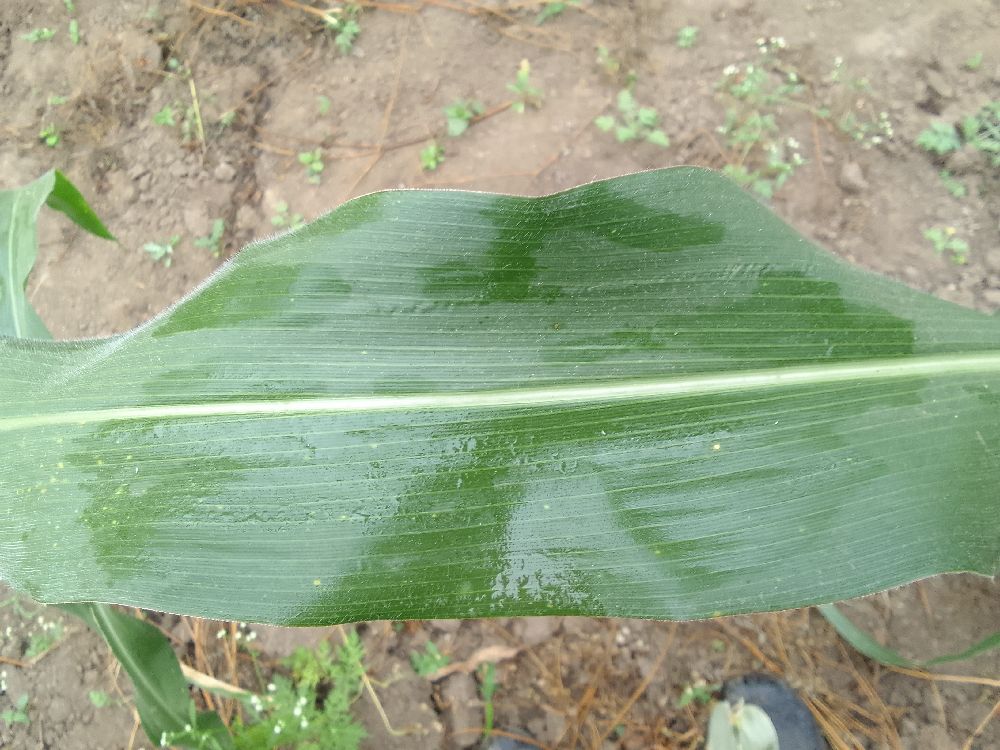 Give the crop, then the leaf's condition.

maize, healthy
